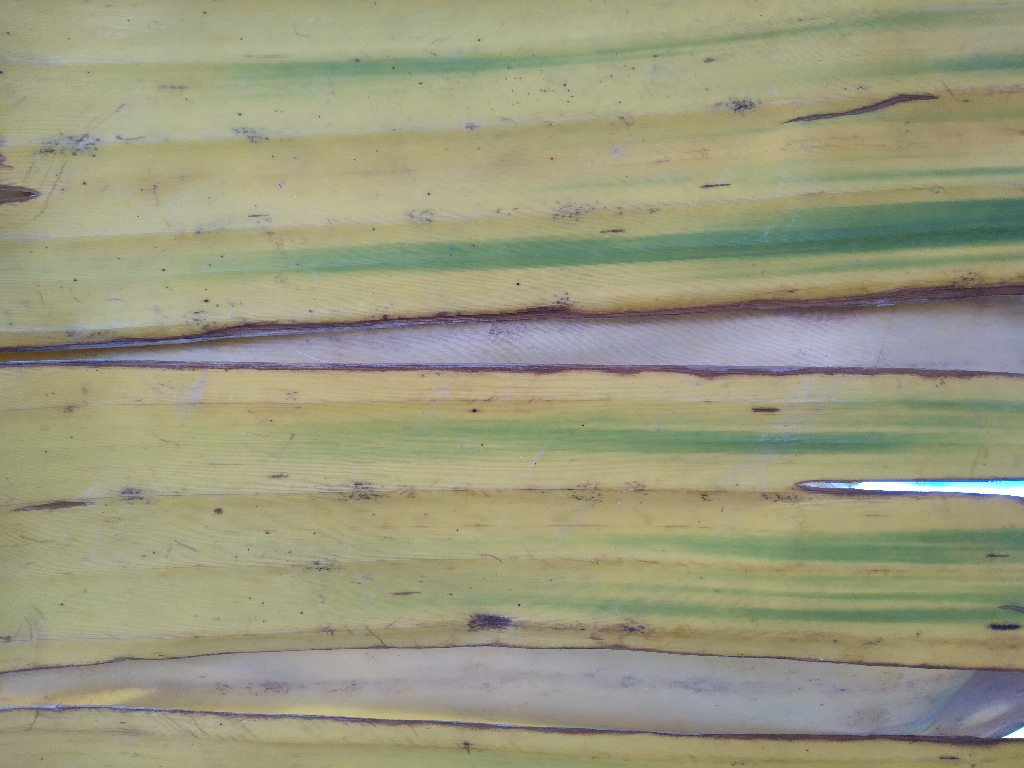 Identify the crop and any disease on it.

banana, fusarium wilt race 1
